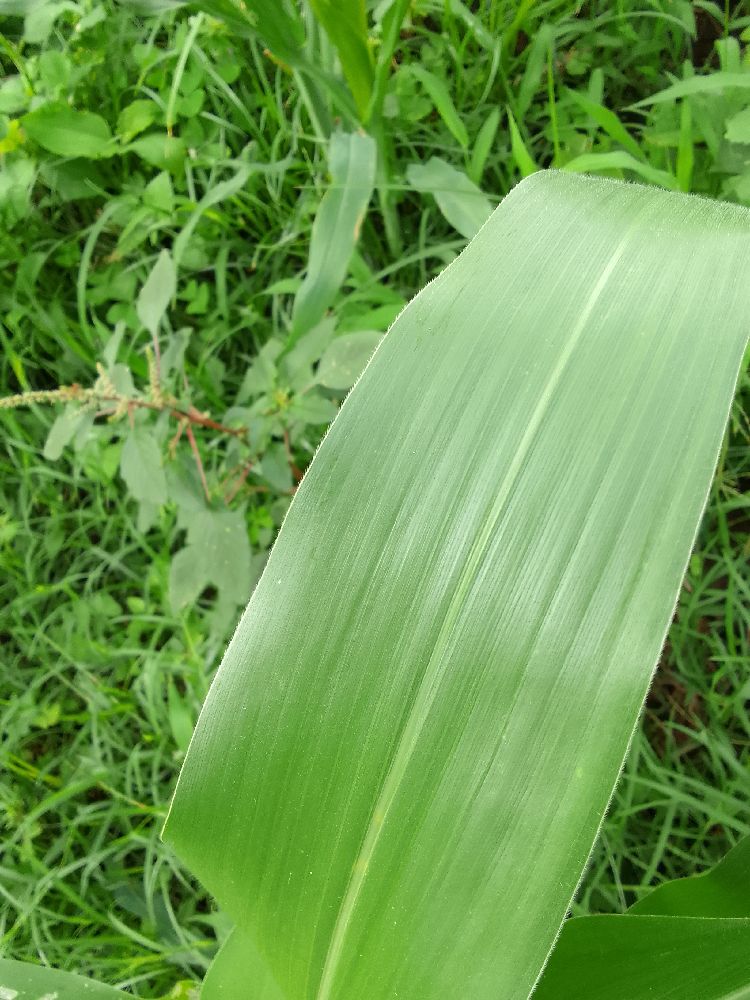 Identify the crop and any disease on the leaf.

maize, healthy
